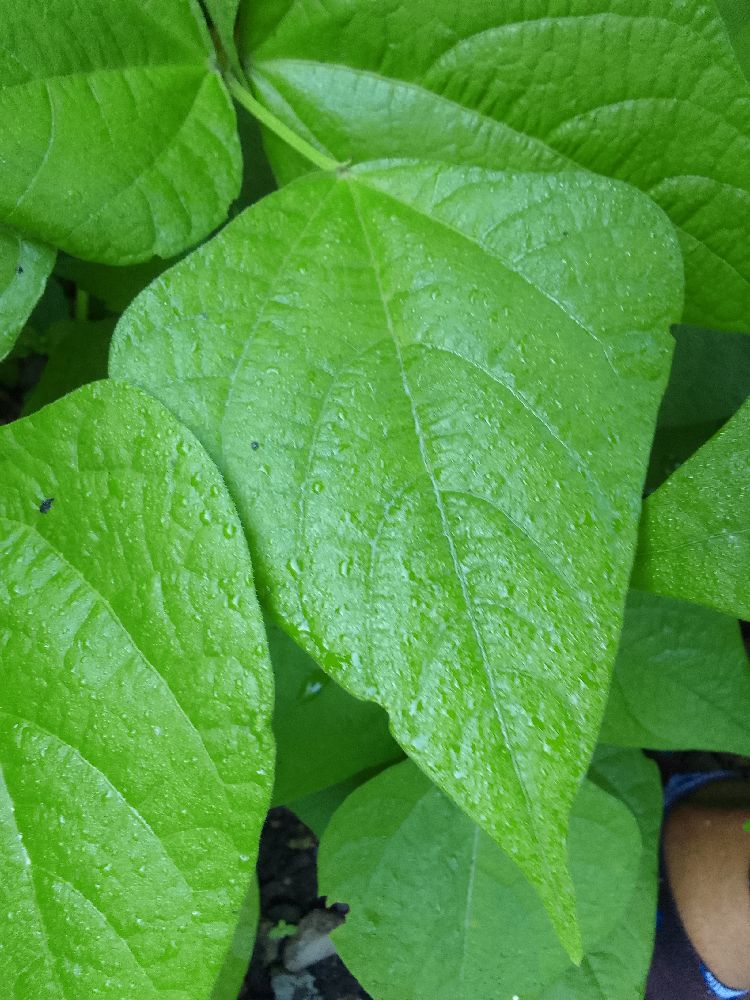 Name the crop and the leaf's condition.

common bean, healthy
